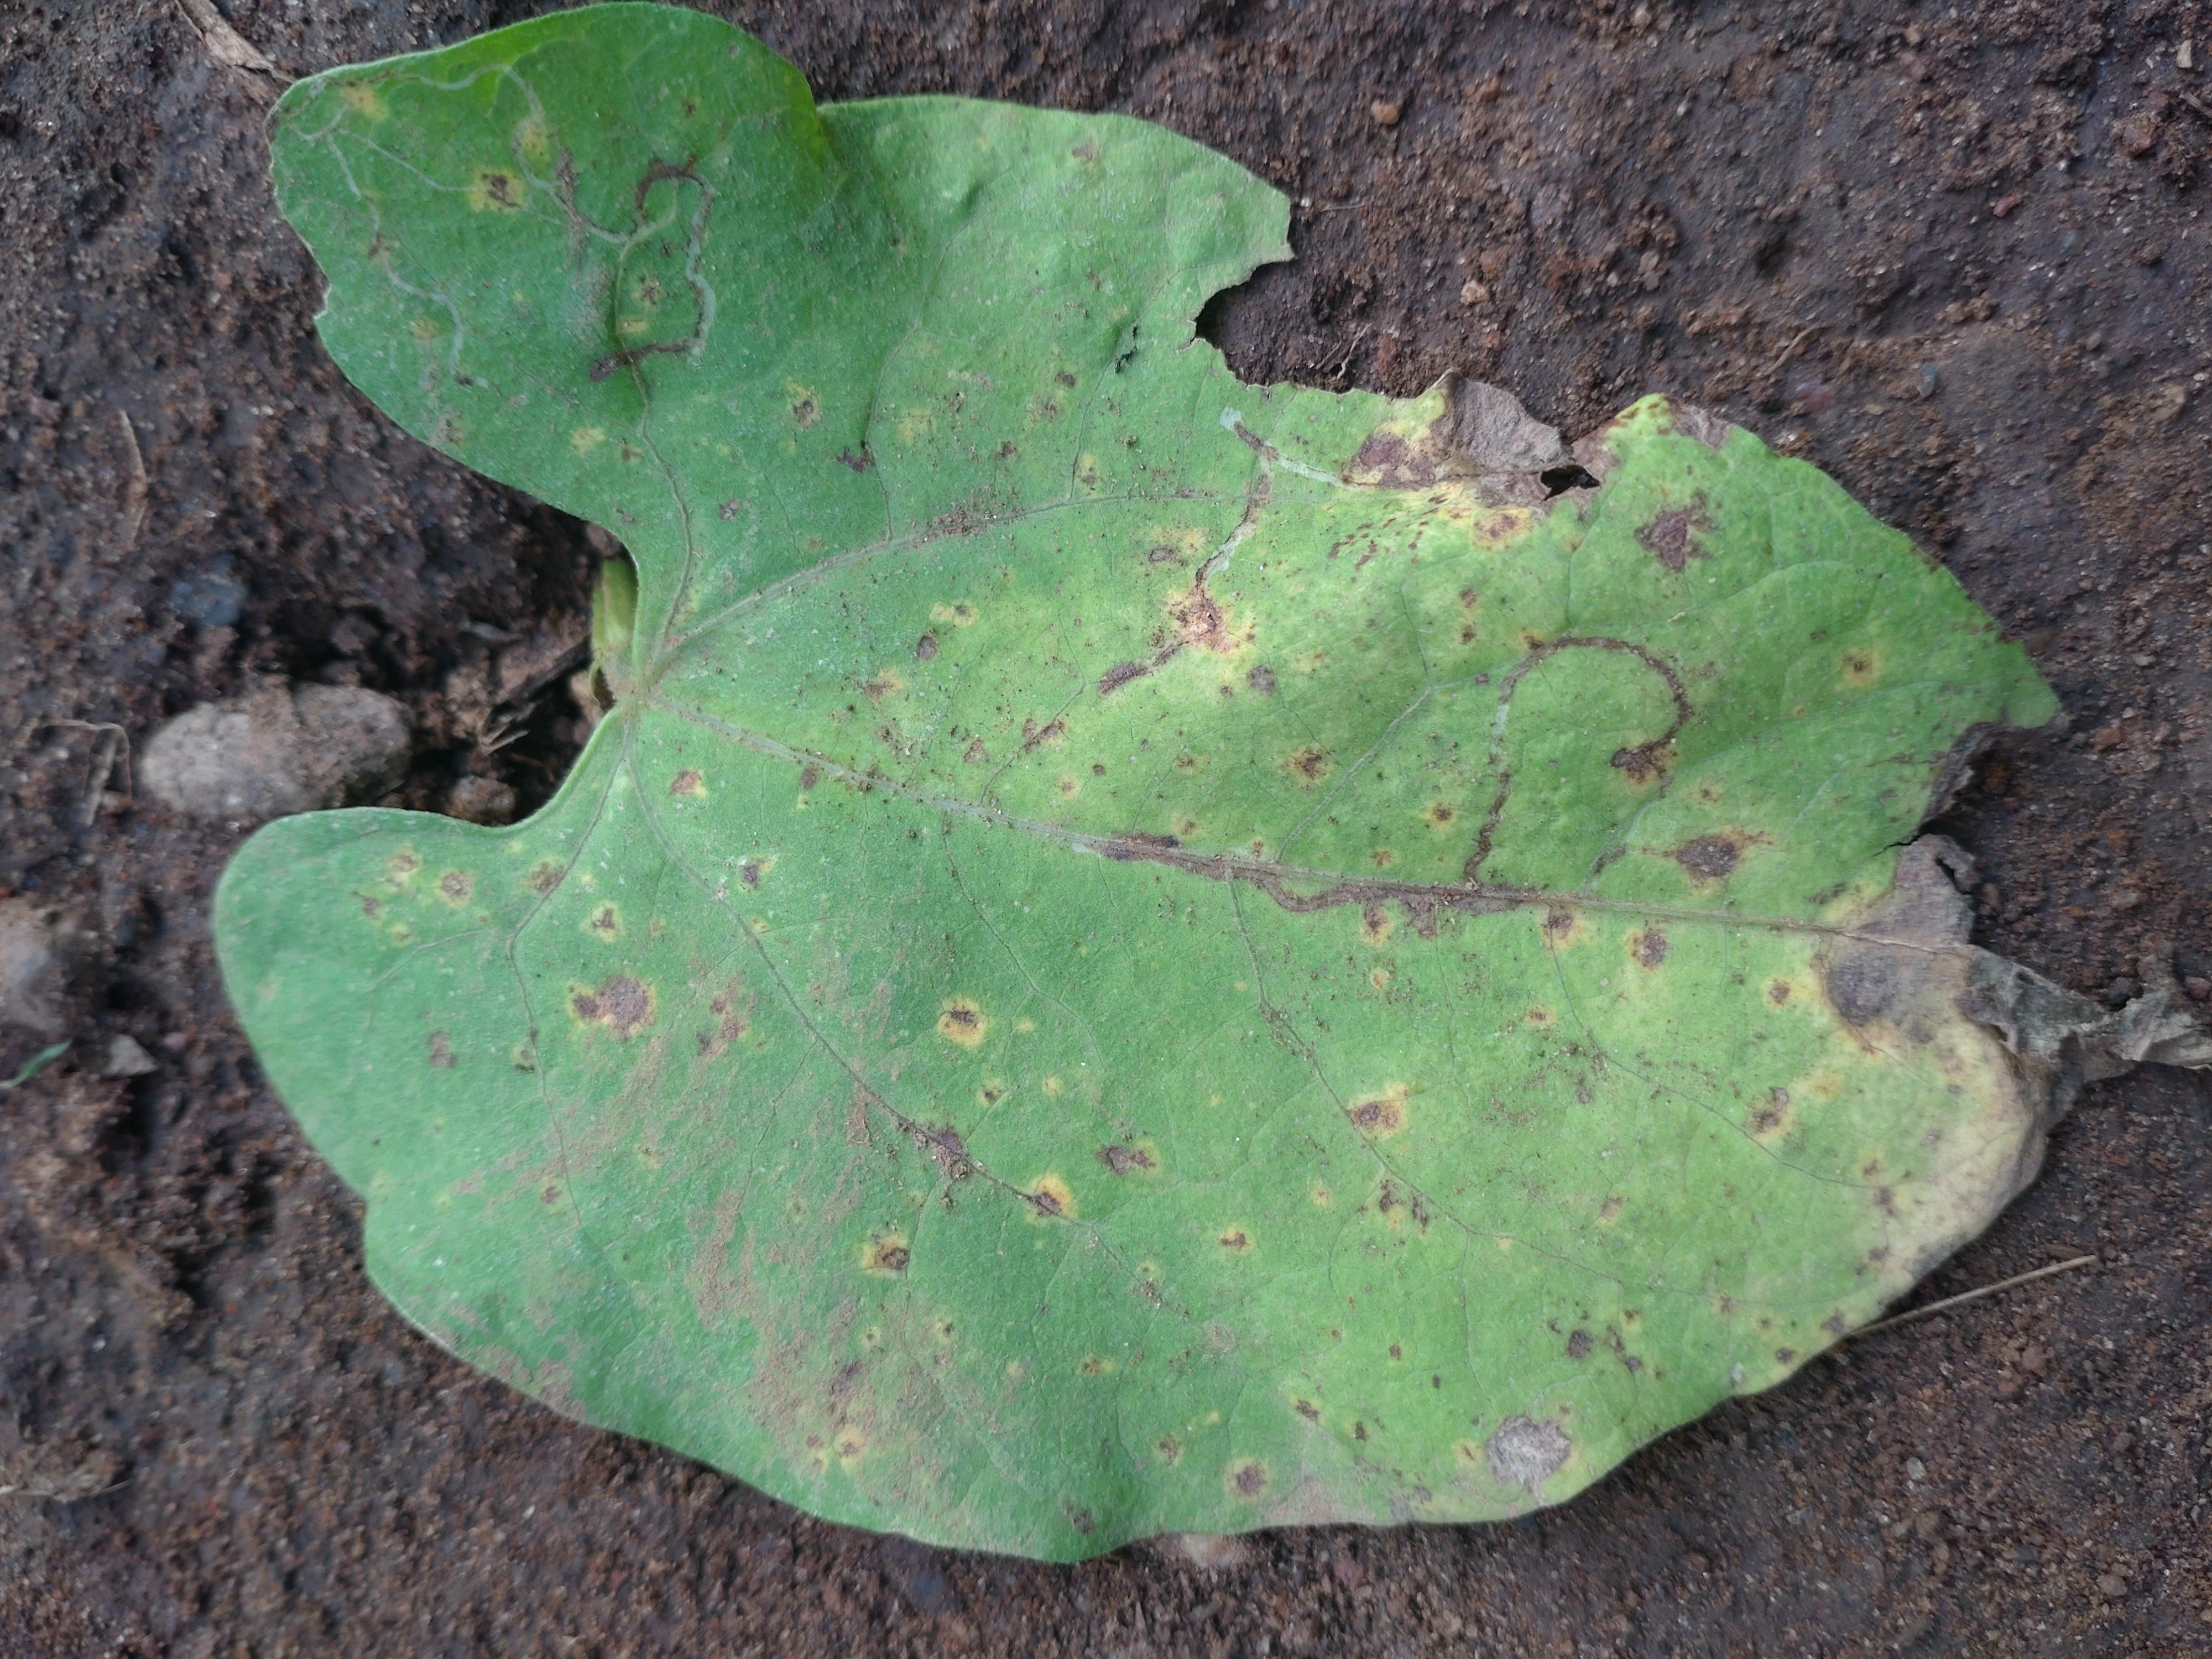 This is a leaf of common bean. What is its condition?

rust
